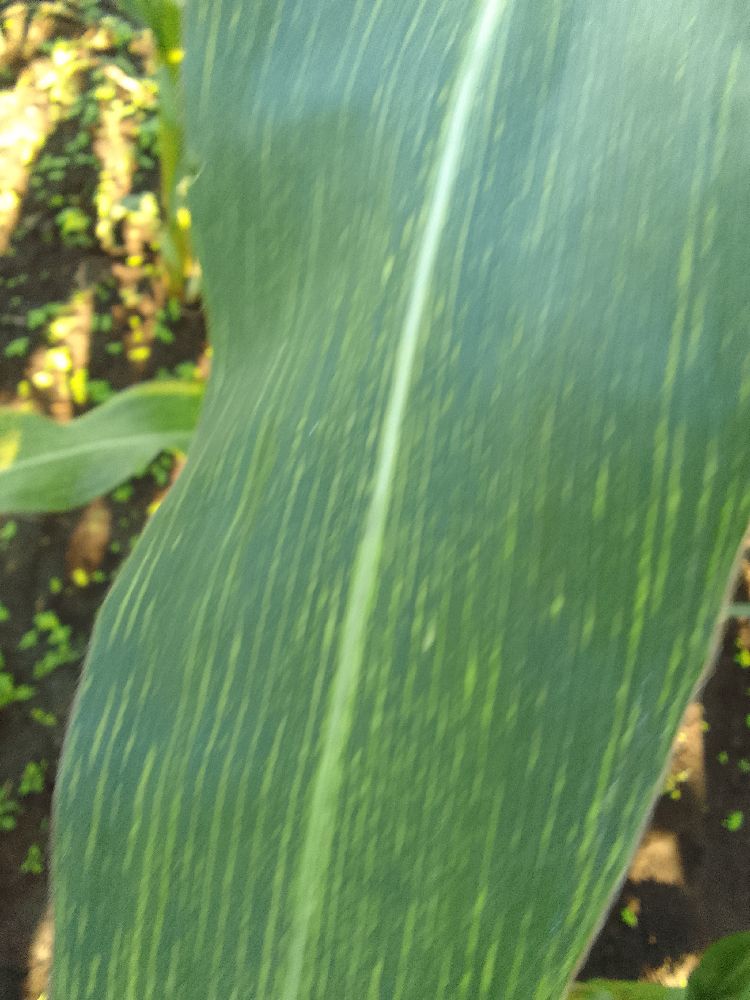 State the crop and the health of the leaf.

maize, maize streak virus
